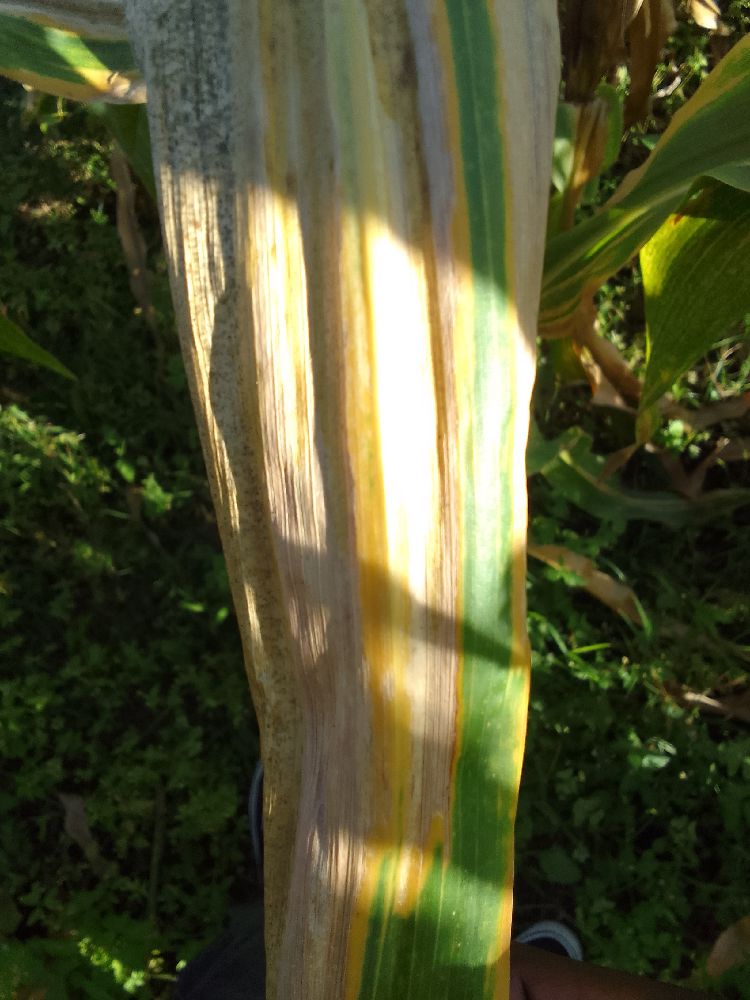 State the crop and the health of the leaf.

maize, maize lethal necrosis
